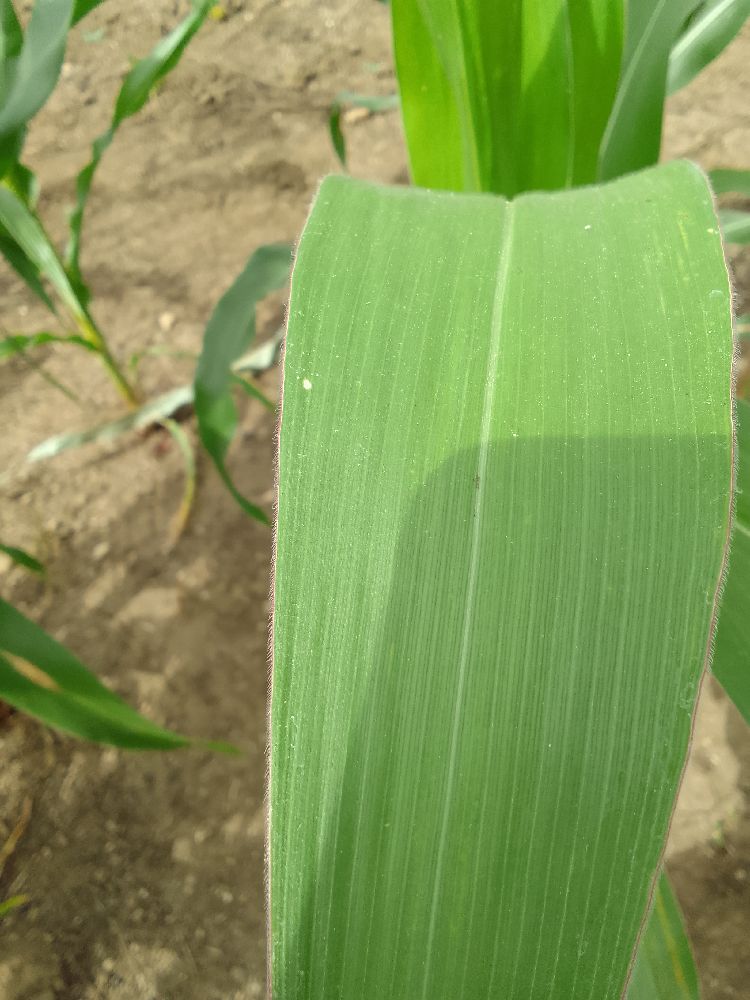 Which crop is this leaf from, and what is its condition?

maize, healthy
